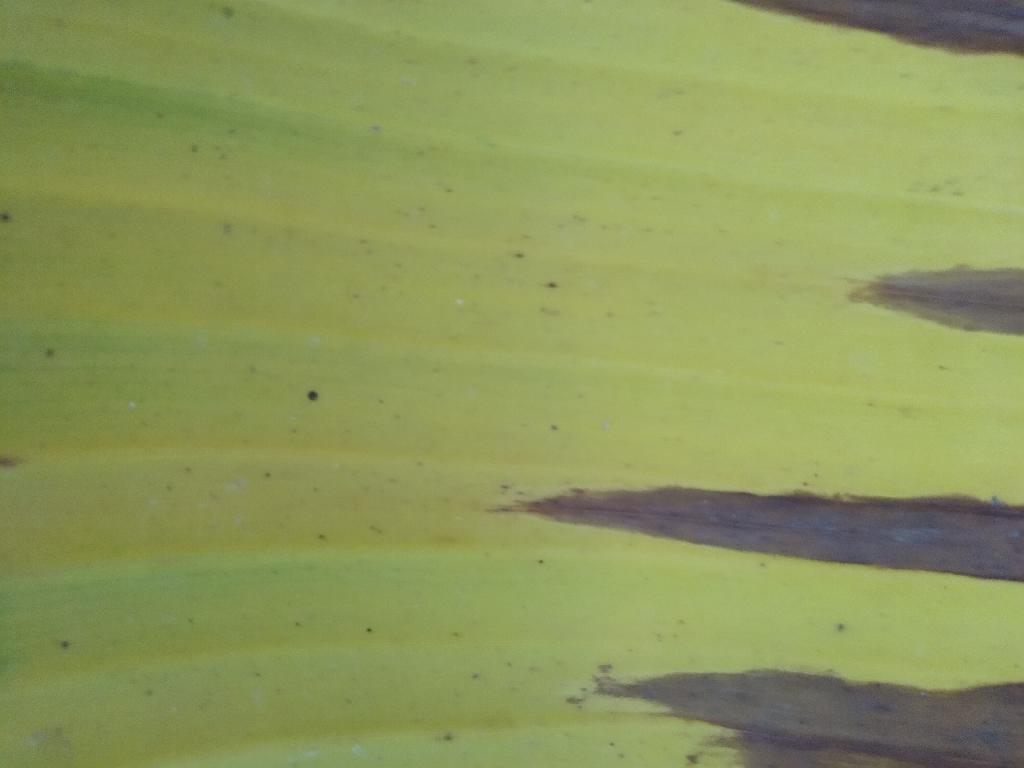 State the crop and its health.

banana, fusarium wilt race 1
